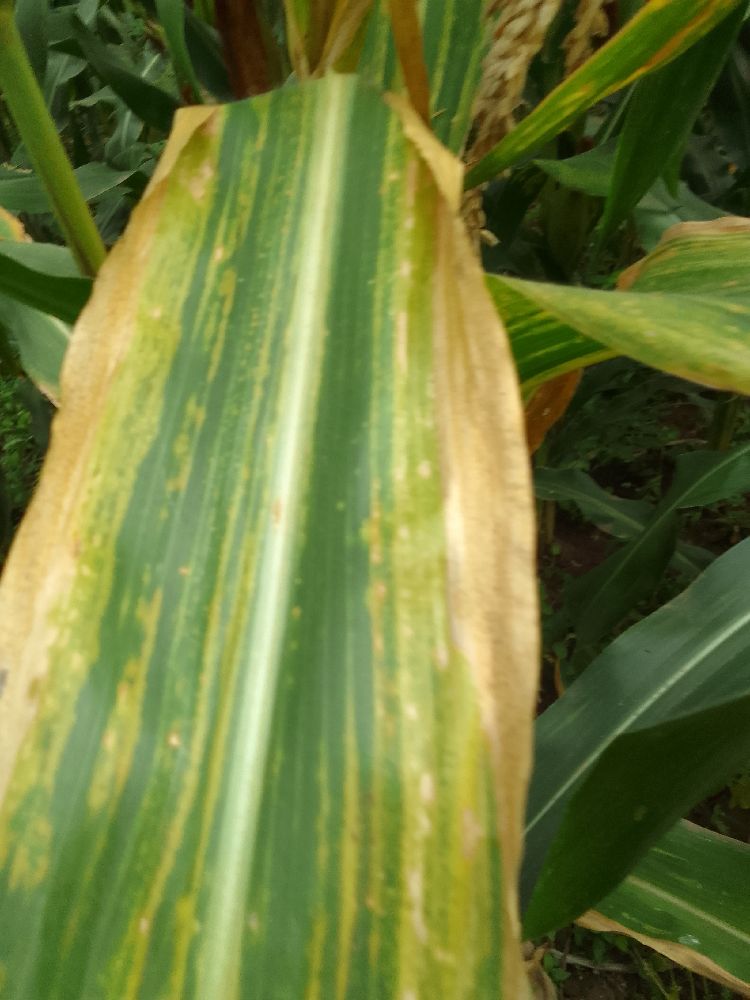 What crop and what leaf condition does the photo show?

maize, maize lethal necrosis
